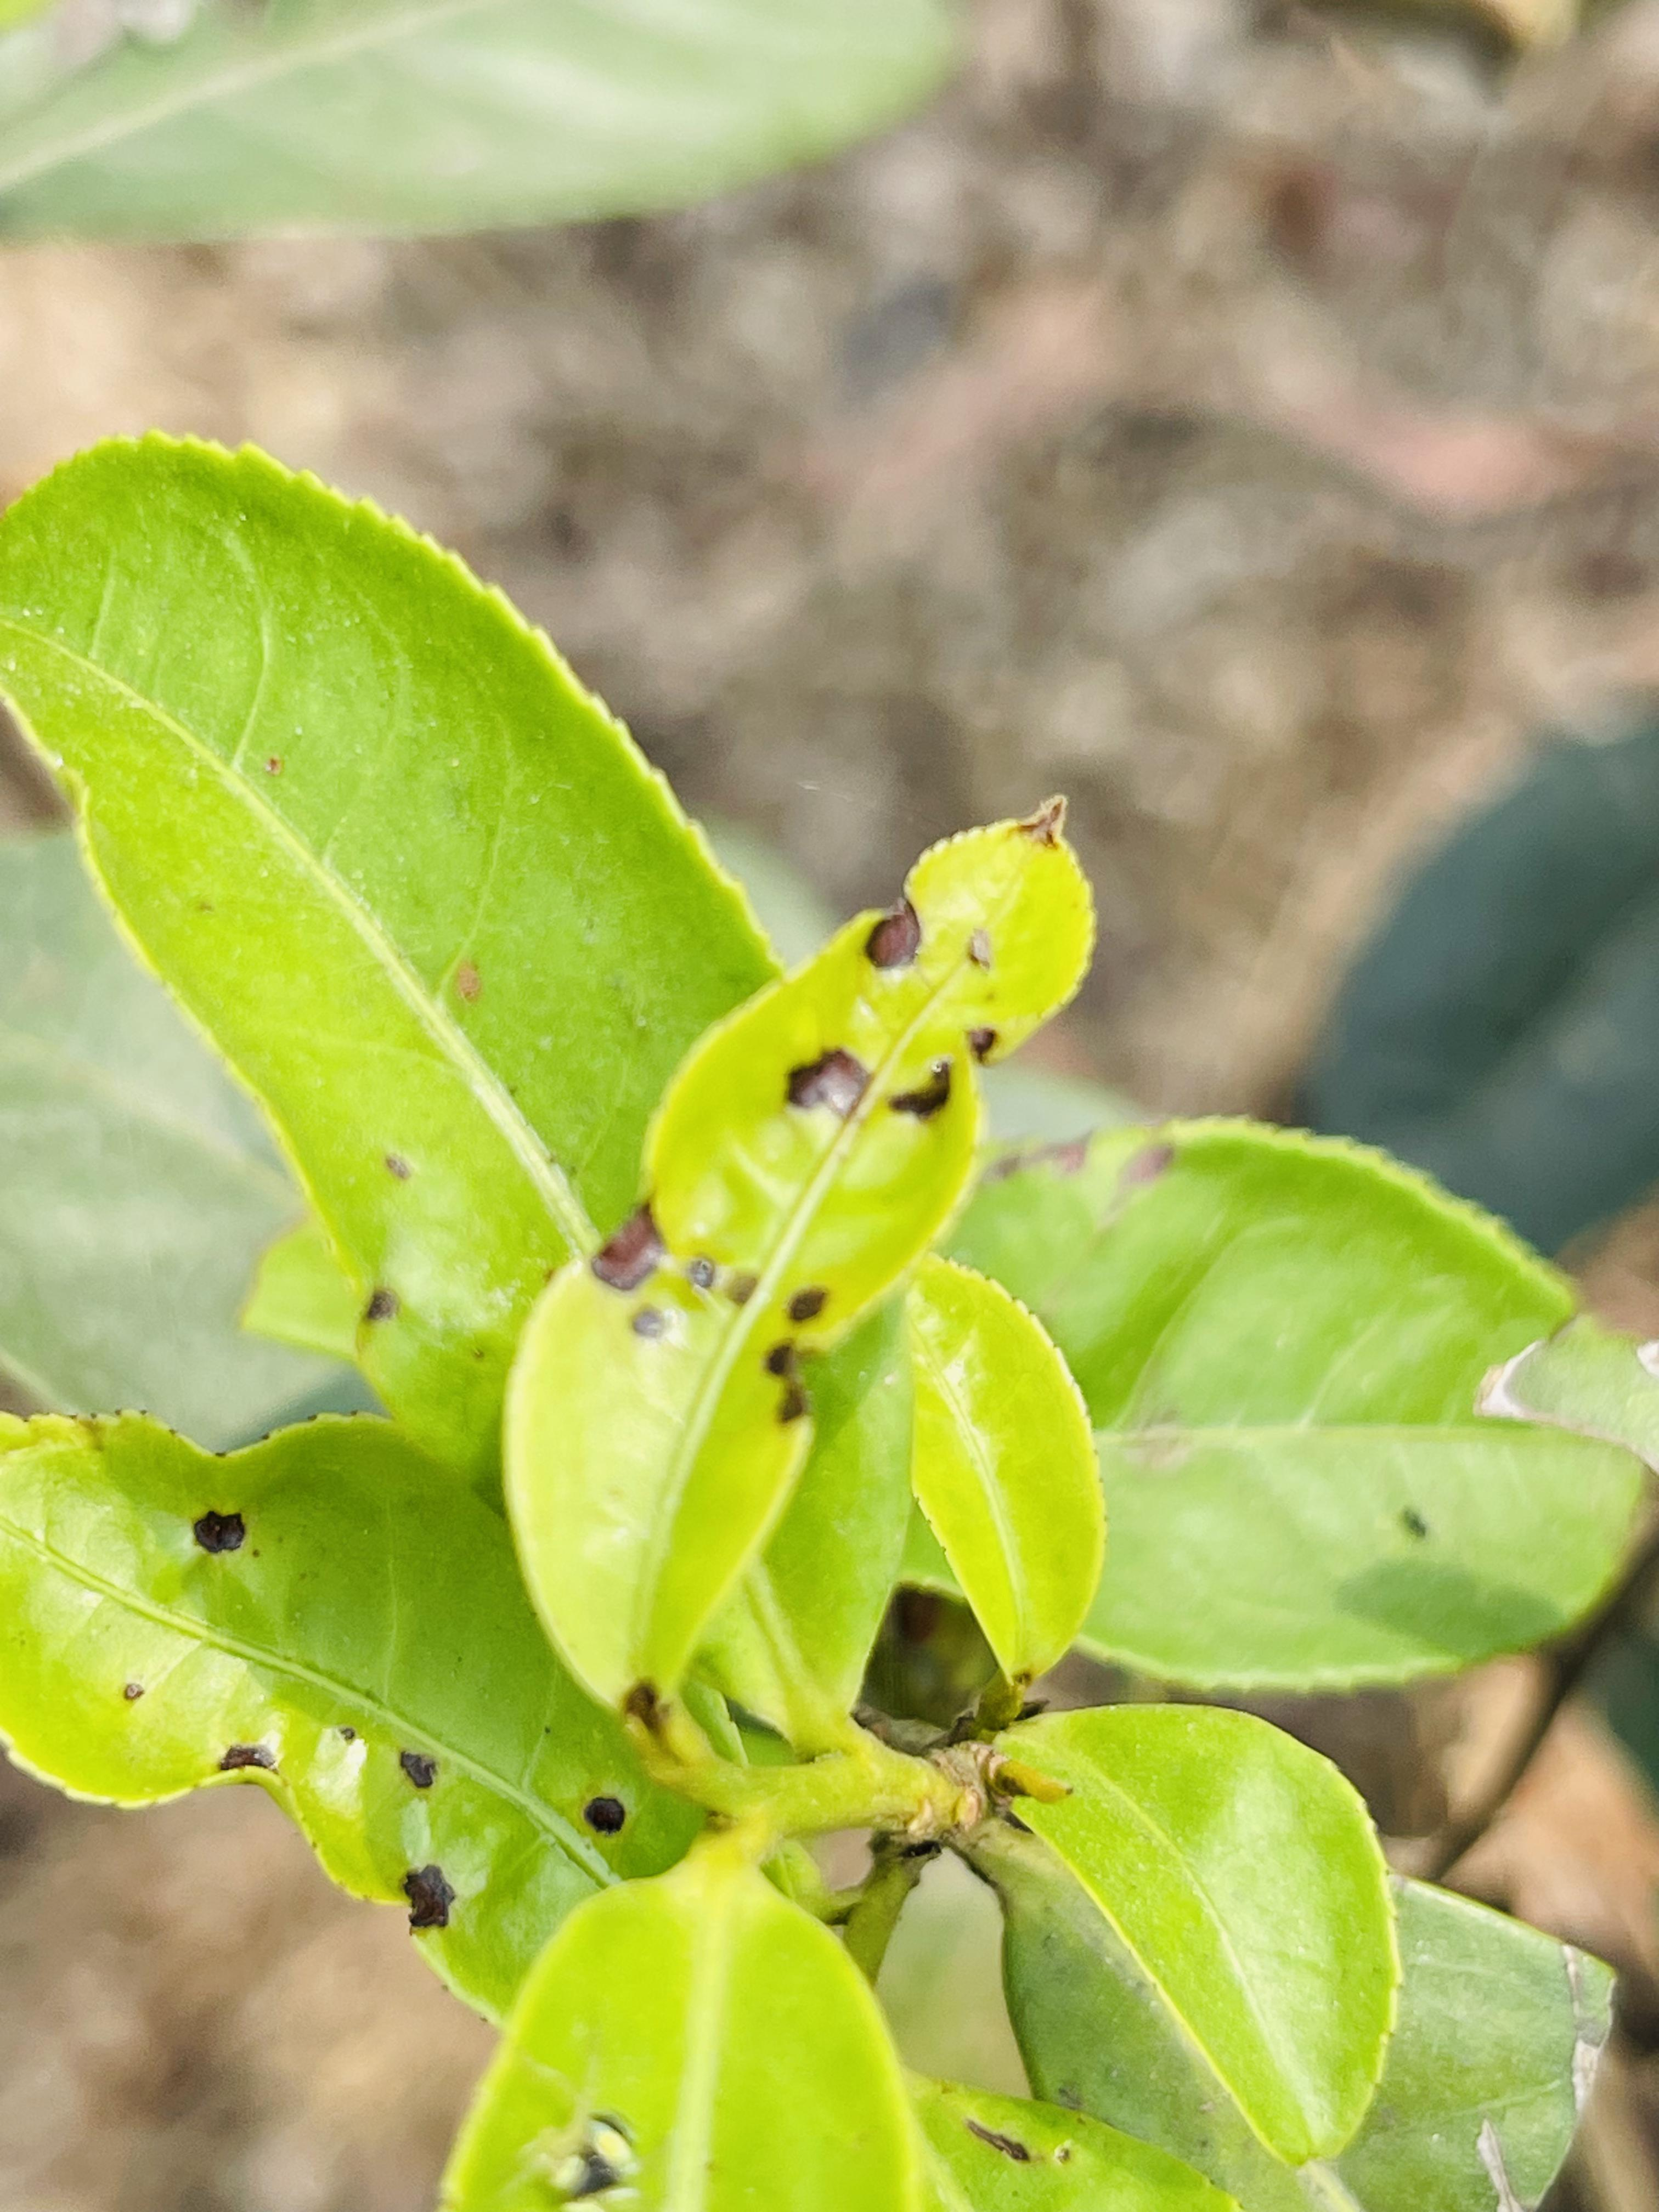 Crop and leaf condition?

tea, helopeltis
